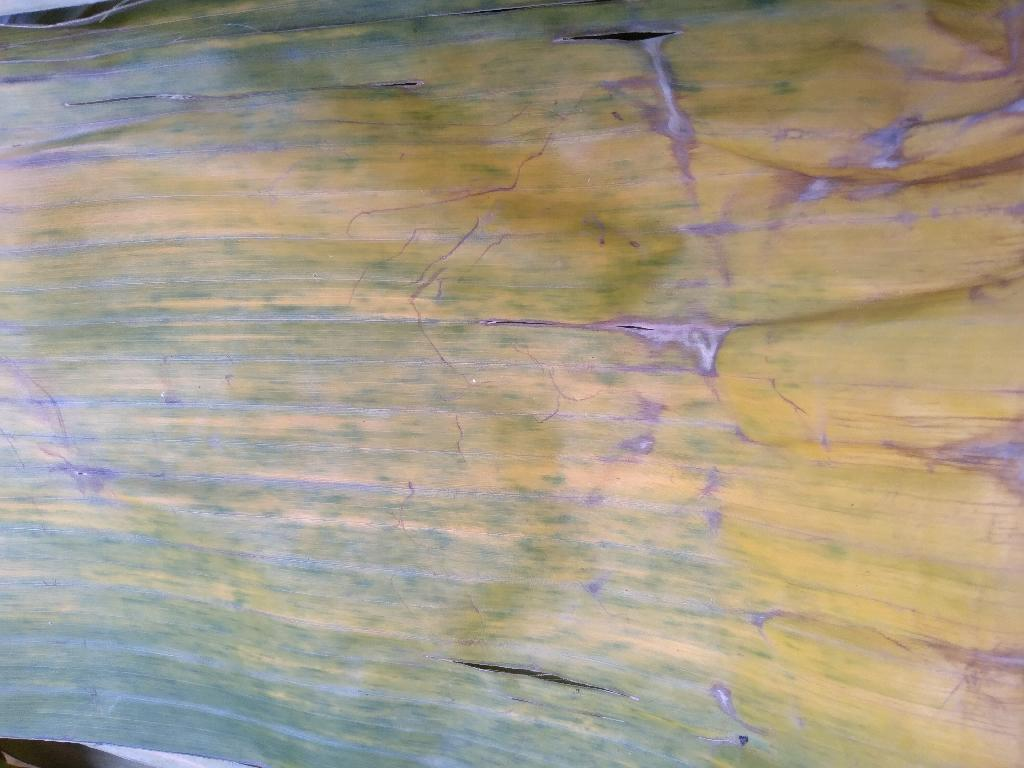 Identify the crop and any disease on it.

banana, fusarium wilt race 1
